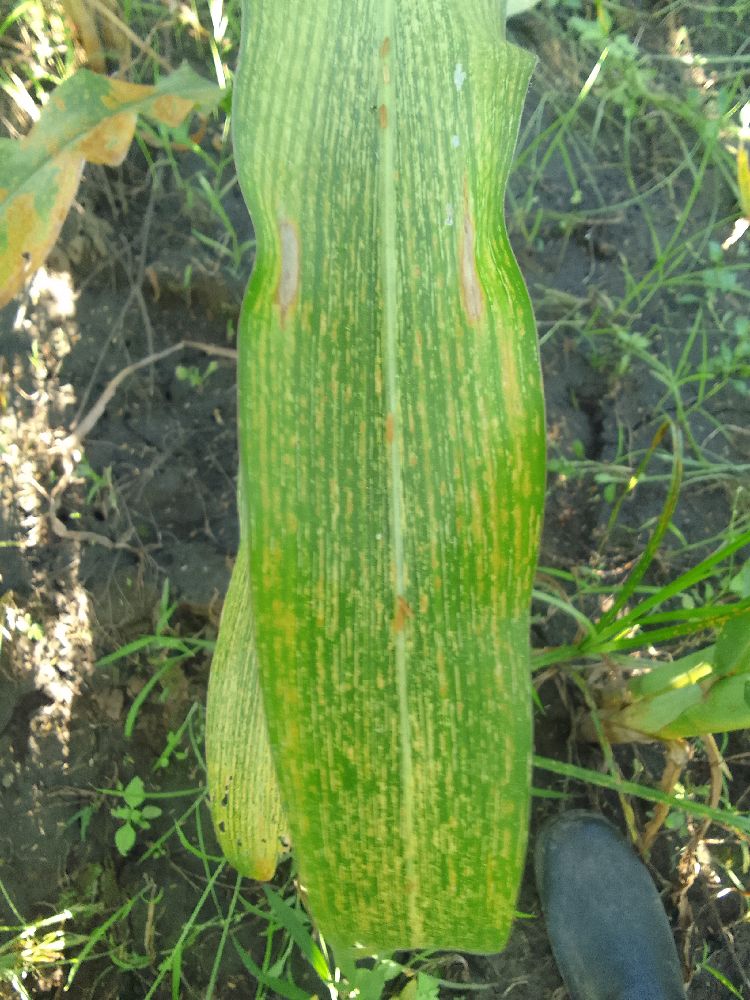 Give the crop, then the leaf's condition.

maize, maize streak virus
